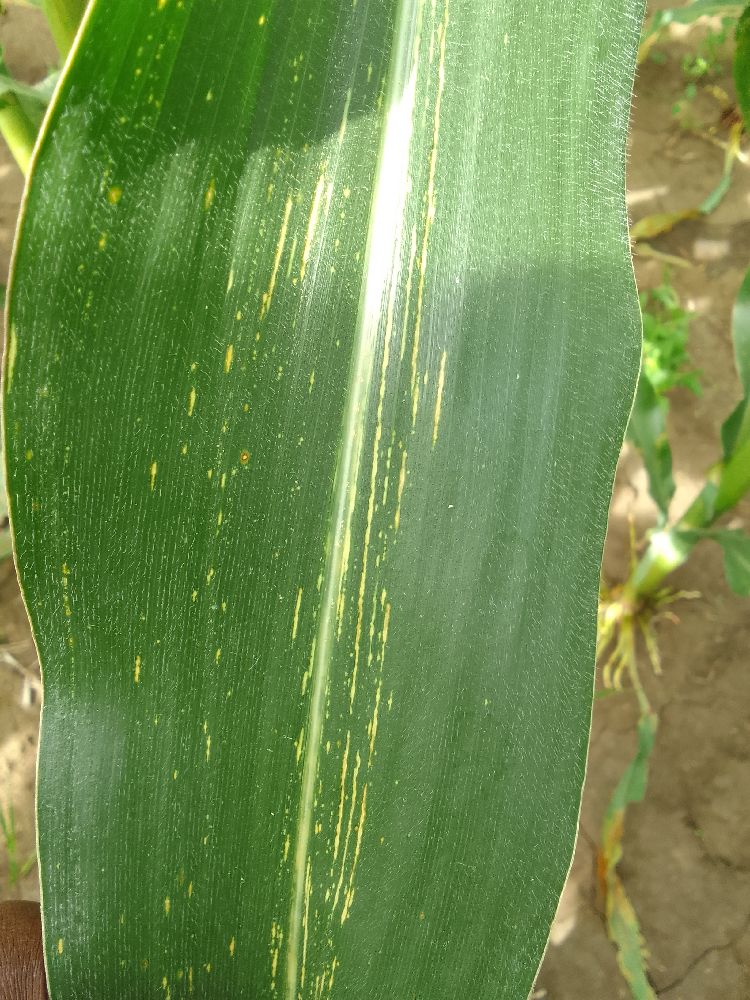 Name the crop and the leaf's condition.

maize, maize streak virus
